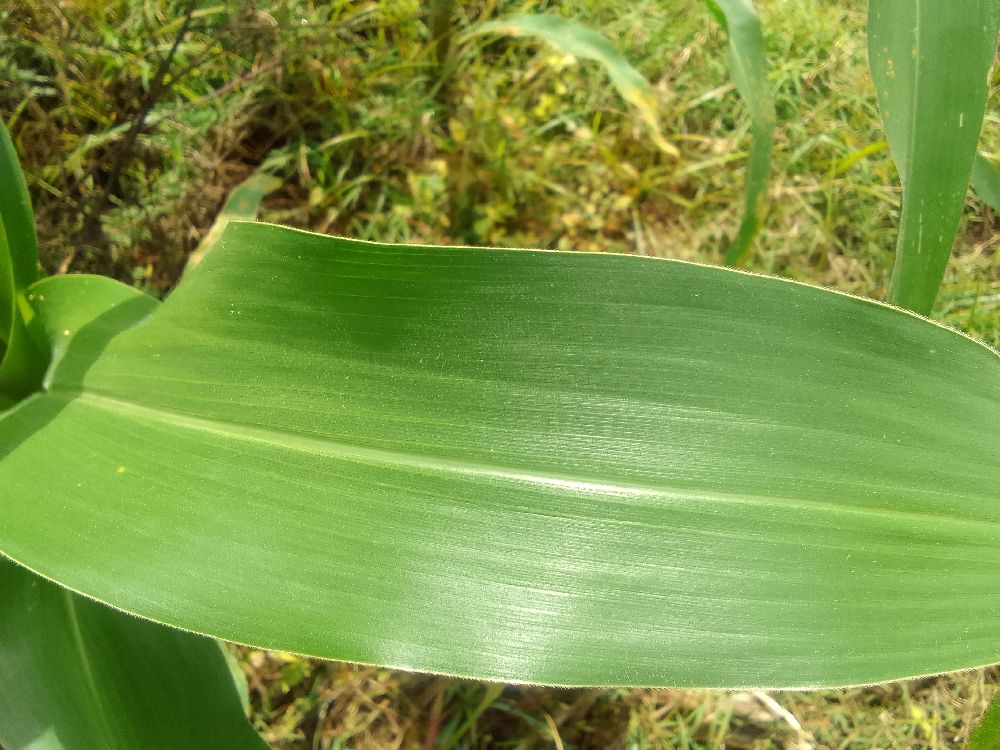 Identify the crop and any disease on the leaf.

maize, healthy
